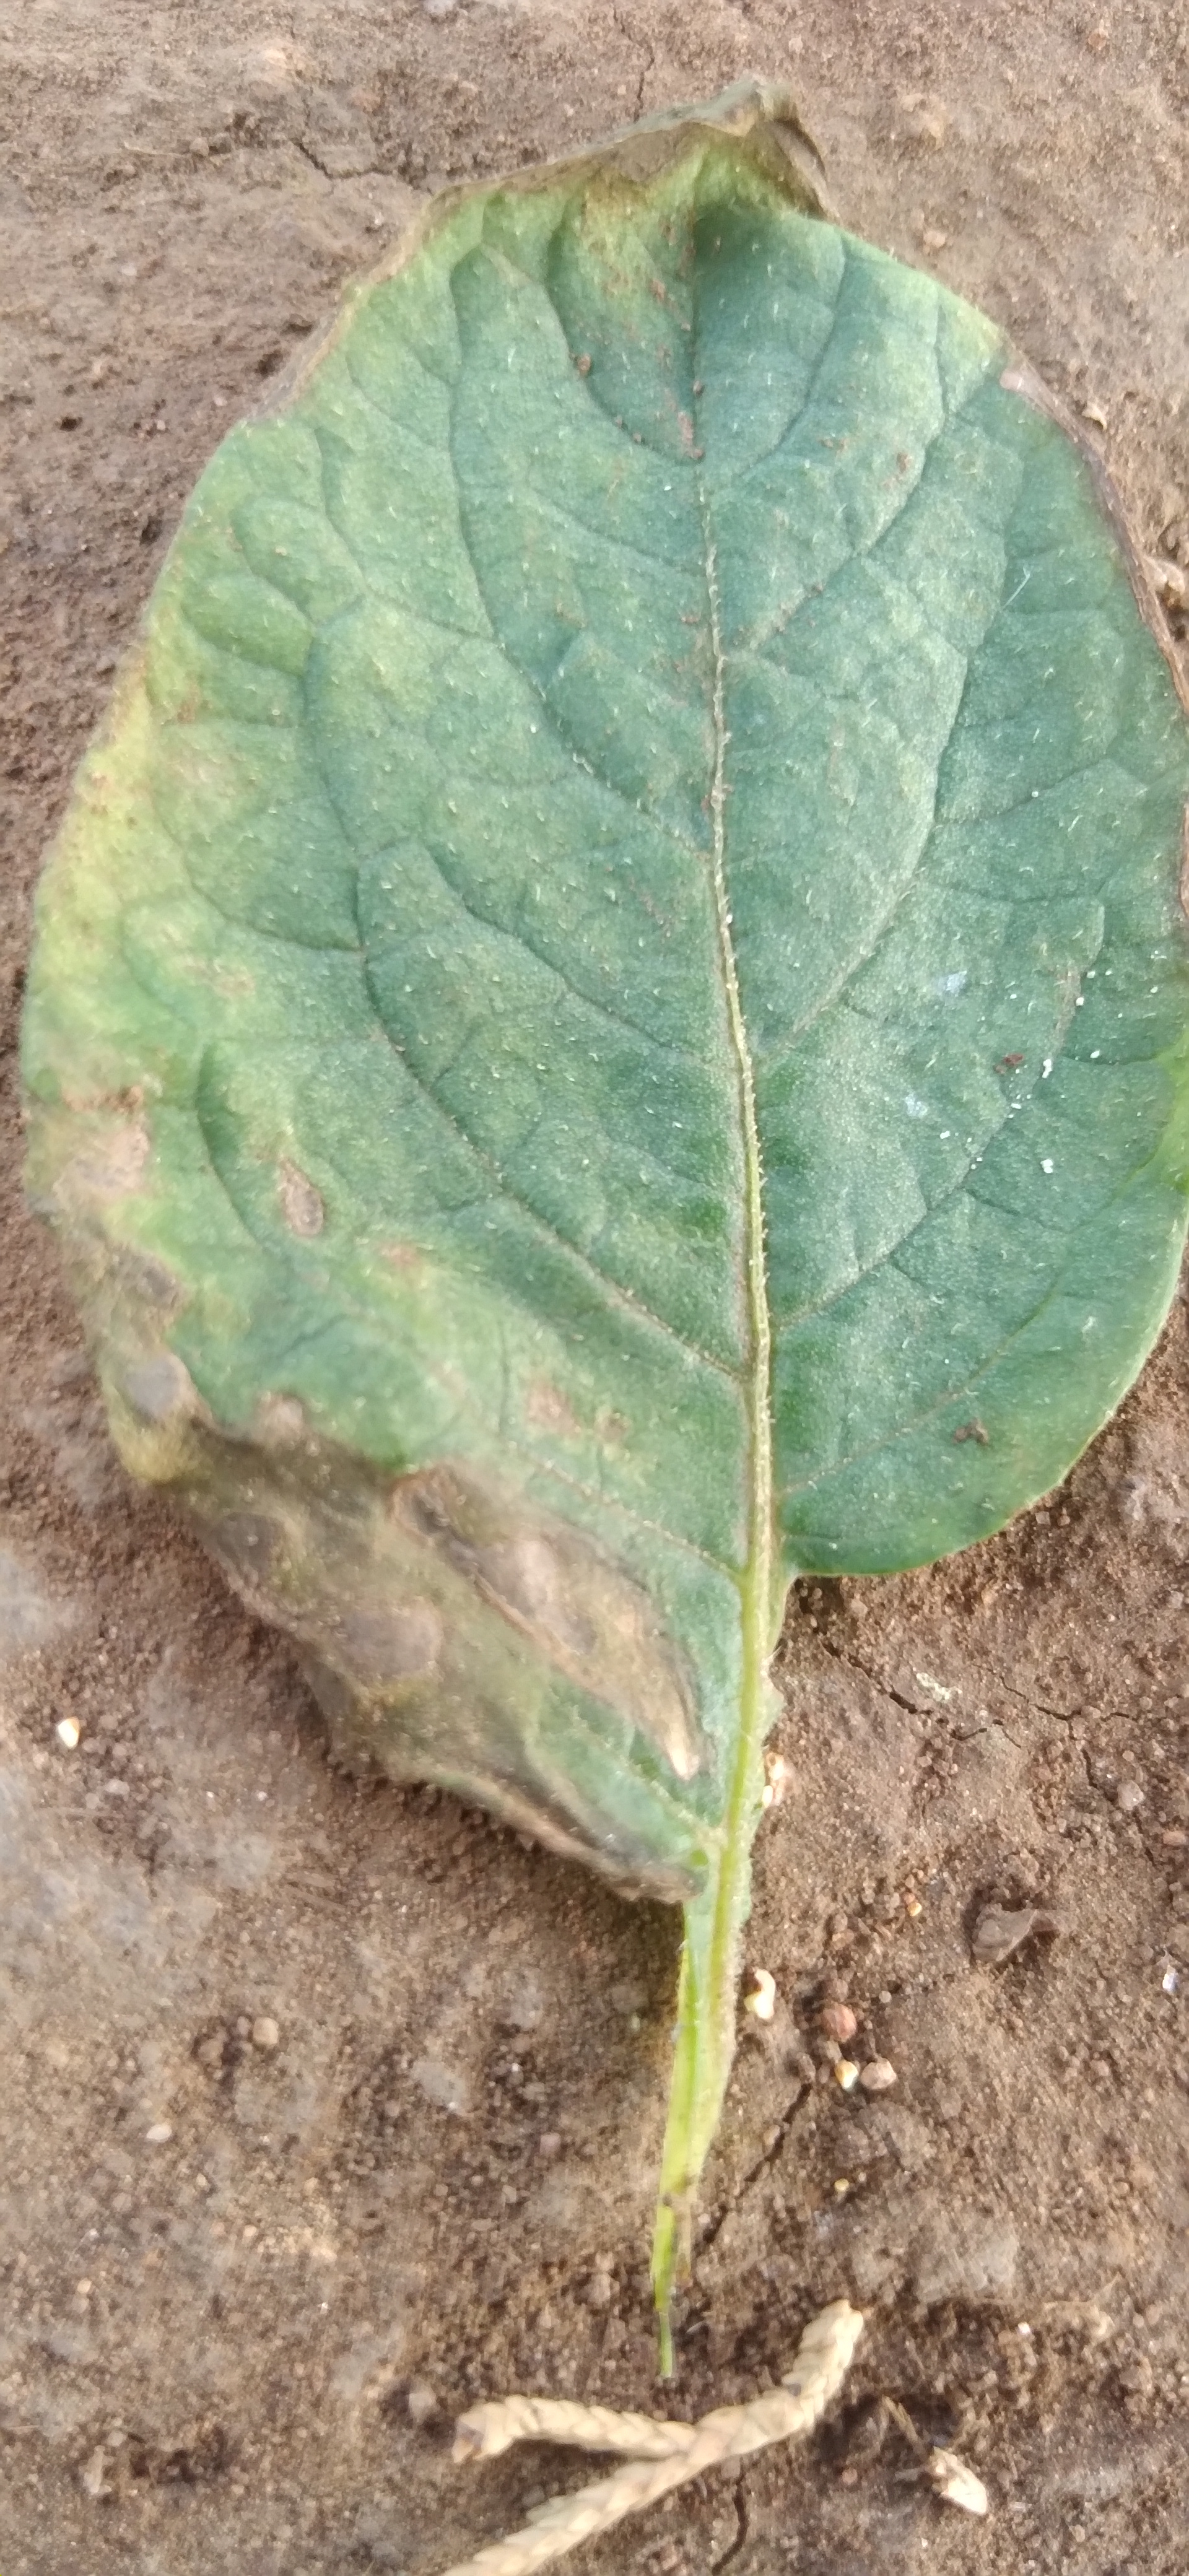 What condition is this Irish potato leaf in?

early blight
